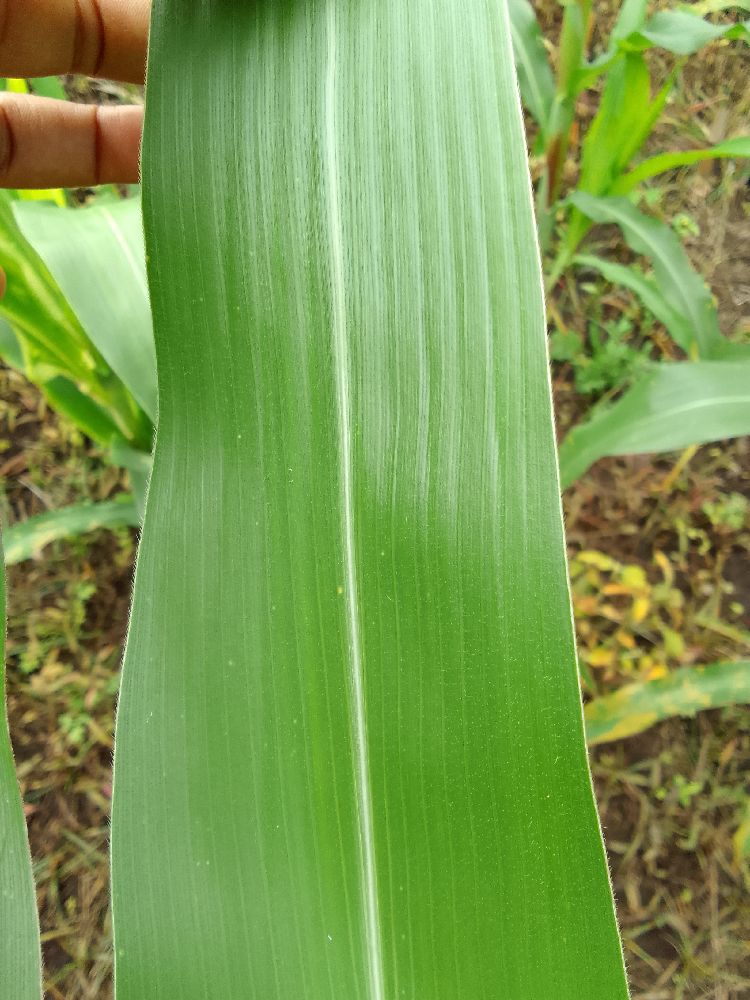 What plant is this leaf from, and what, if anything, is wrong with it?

maize, healthy
